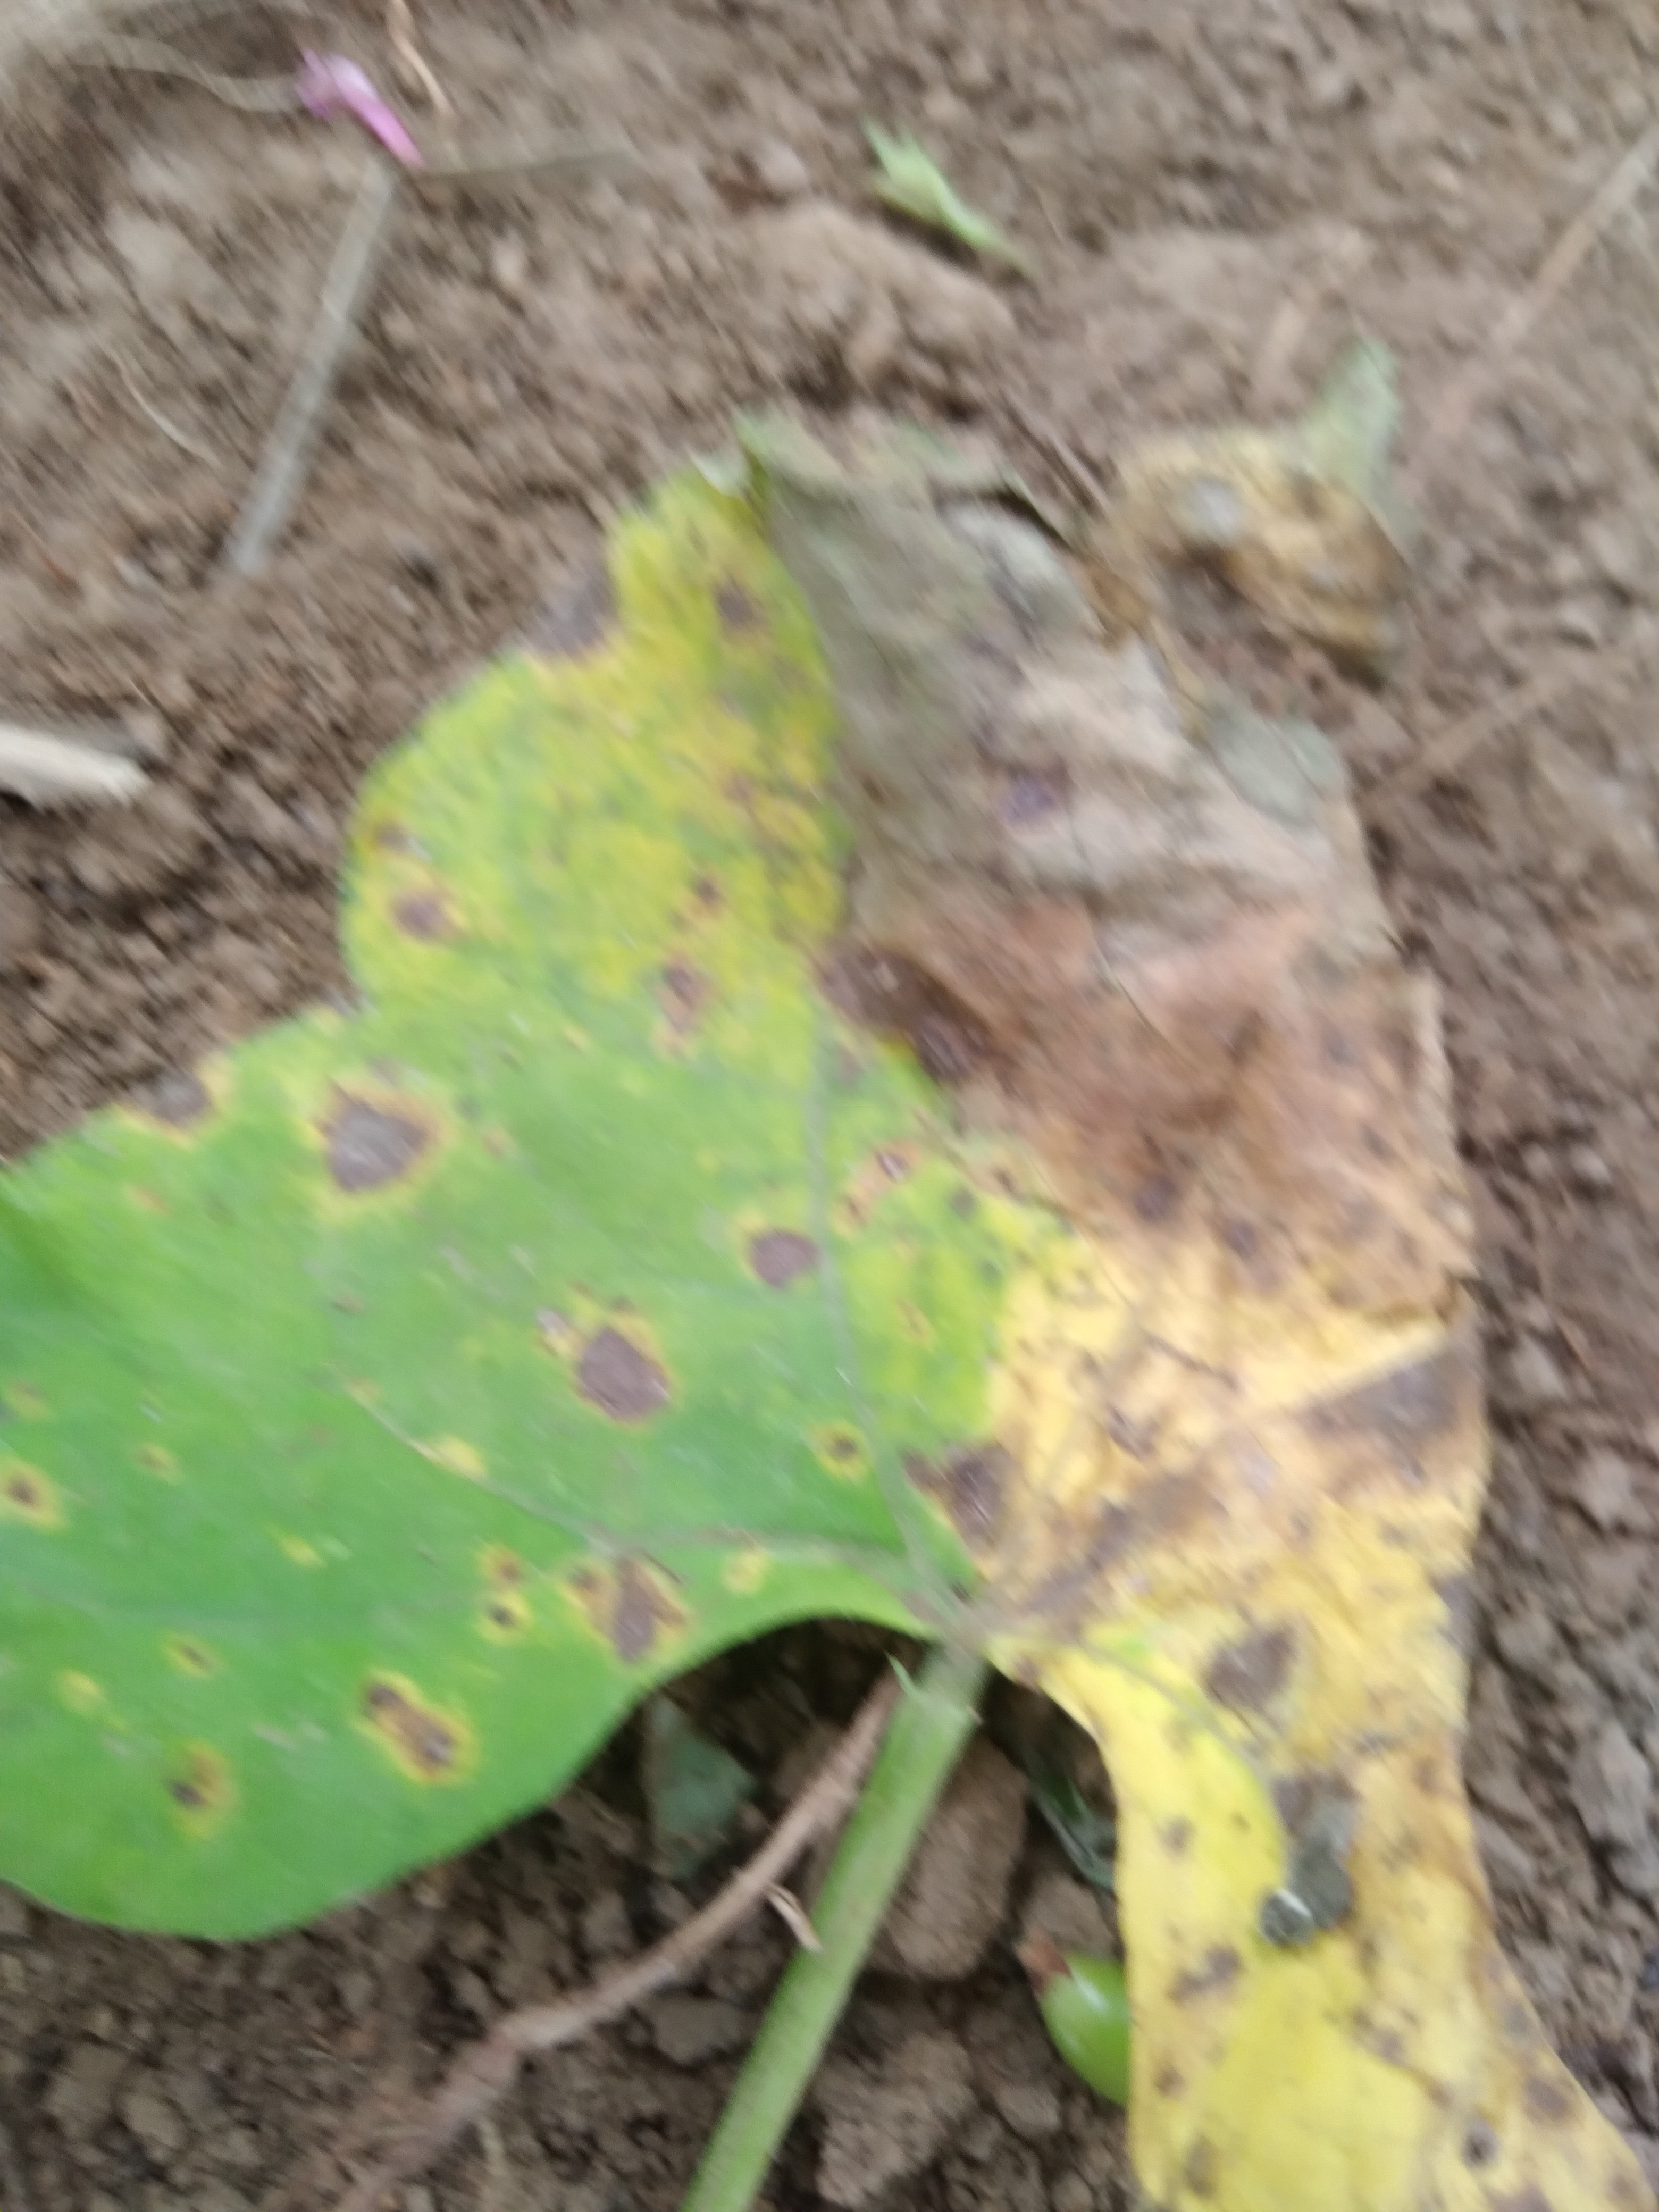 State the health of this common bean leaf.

rust
